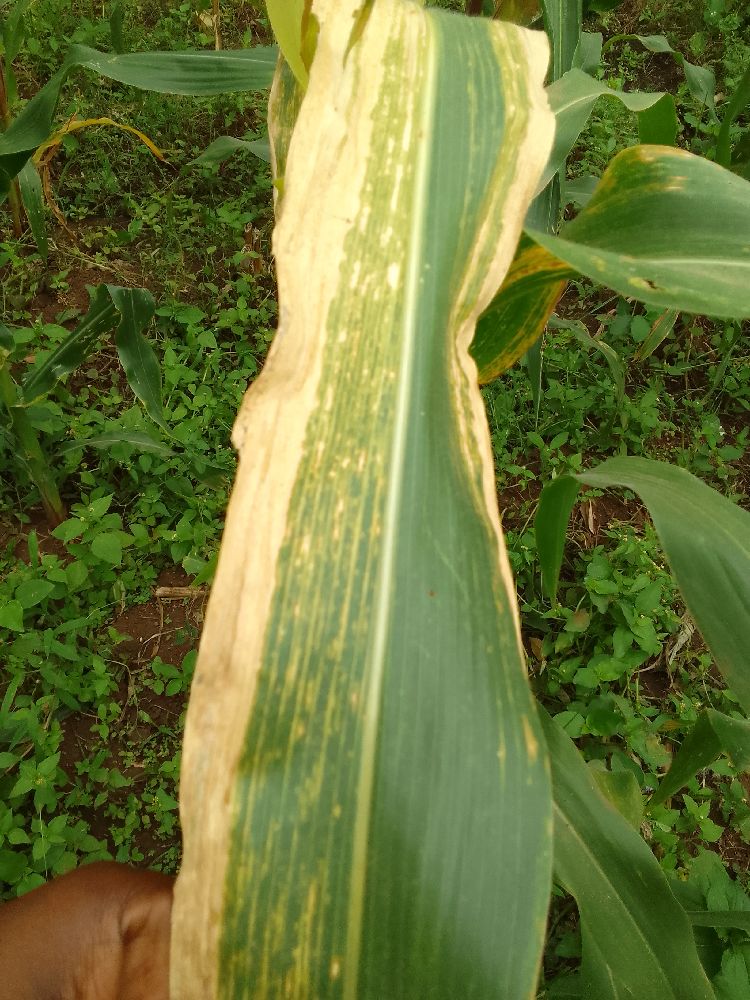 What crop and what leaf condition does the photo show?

maize, maize lethal necrosis
